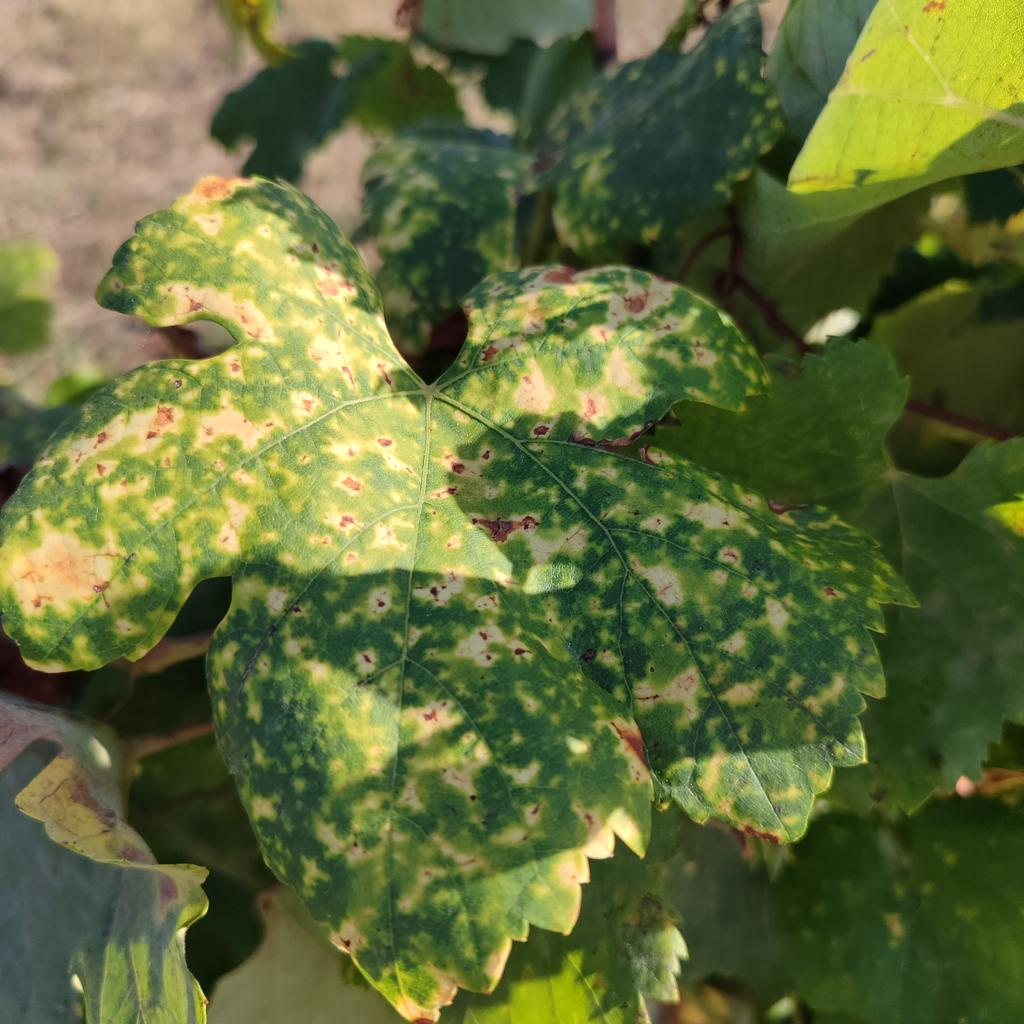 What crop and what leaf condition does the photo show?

grapevine, esca complex
